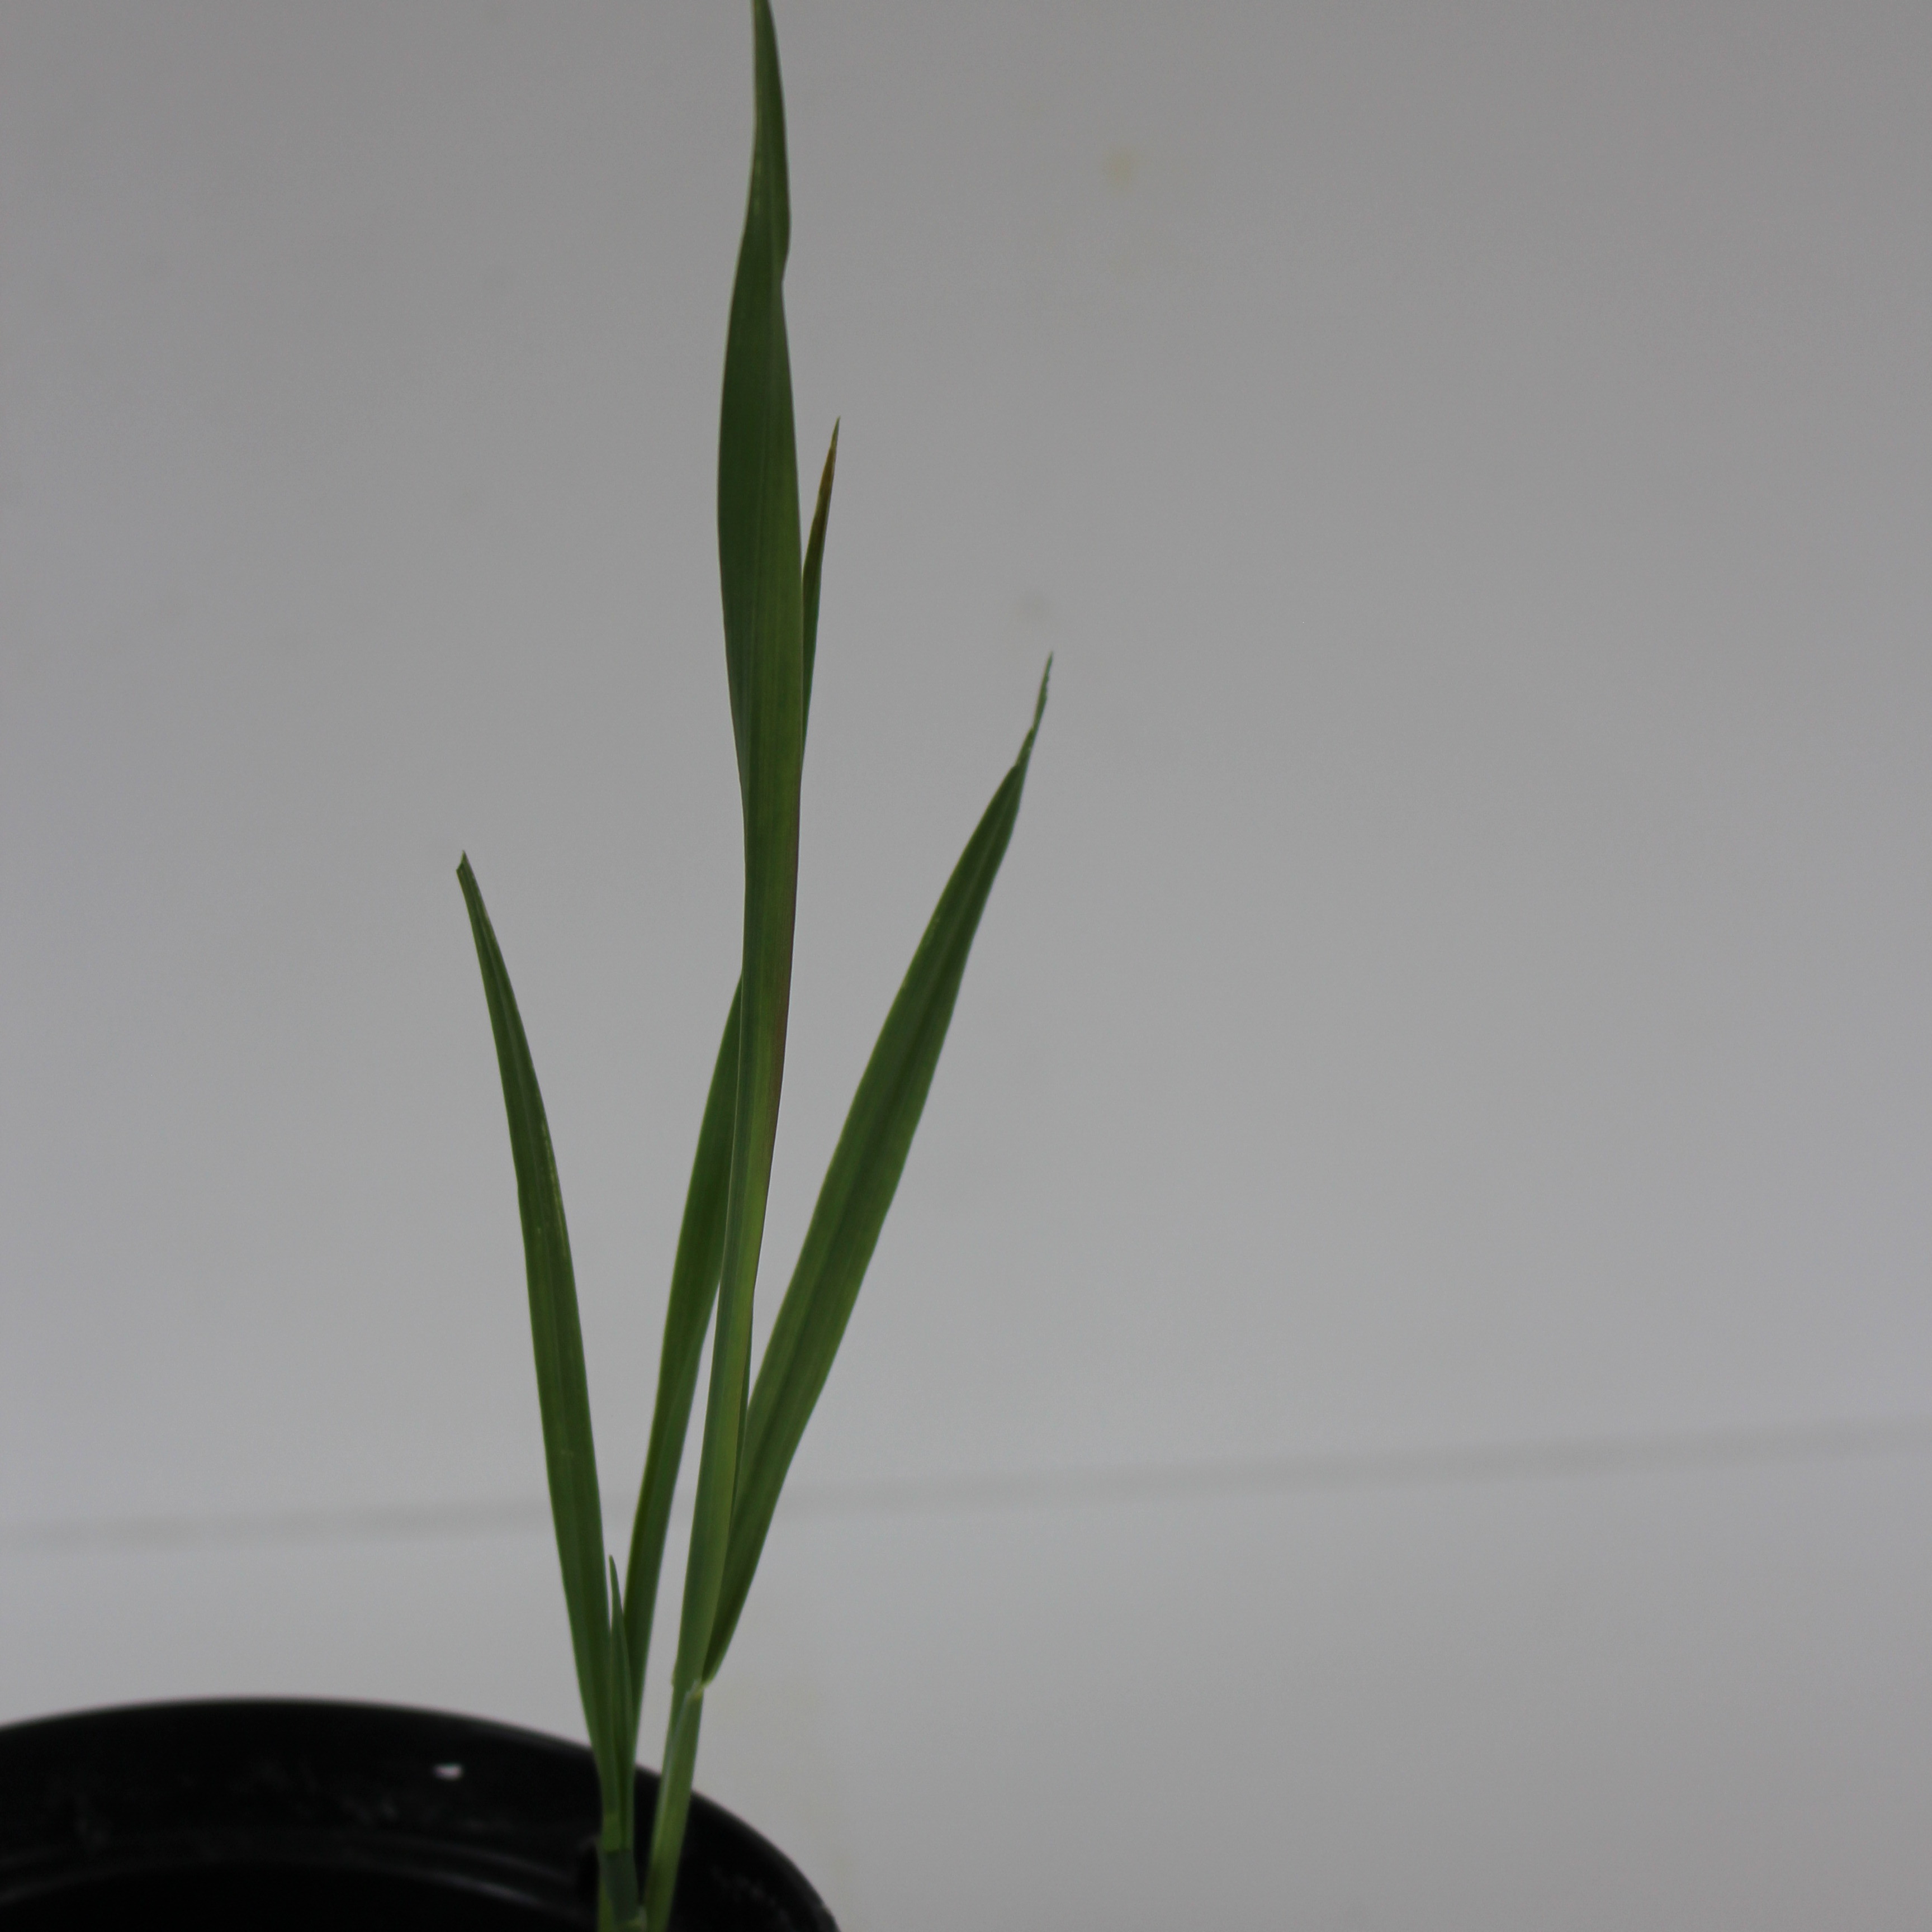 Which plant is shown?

Avena sterilis
